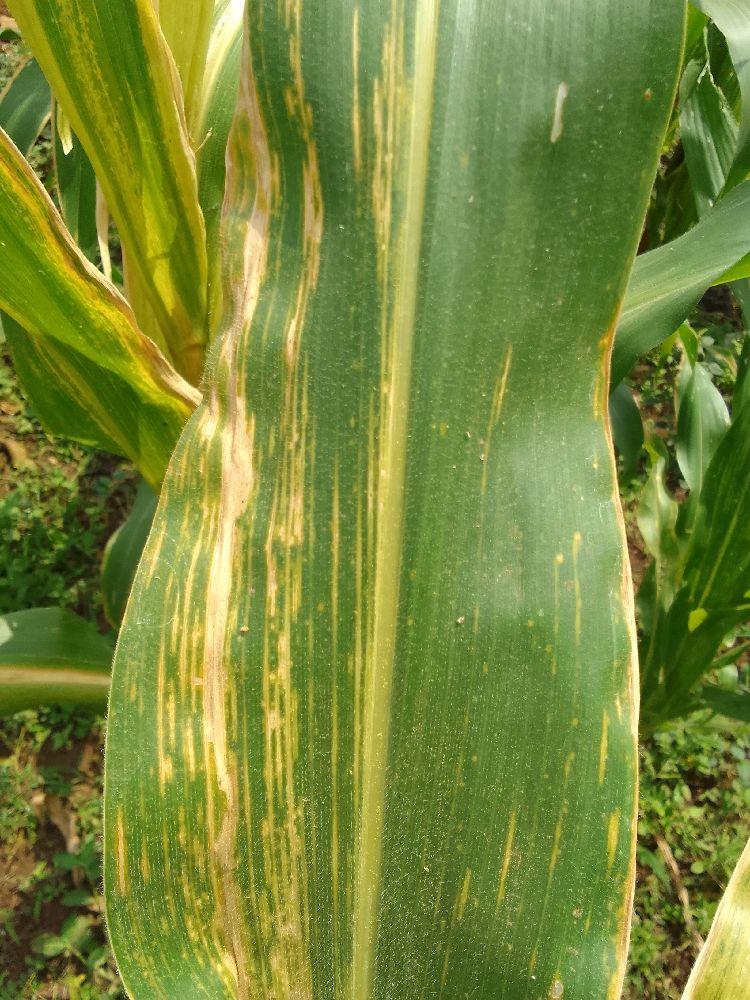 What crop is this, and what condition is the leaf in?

maize, maize lethal necrosis
